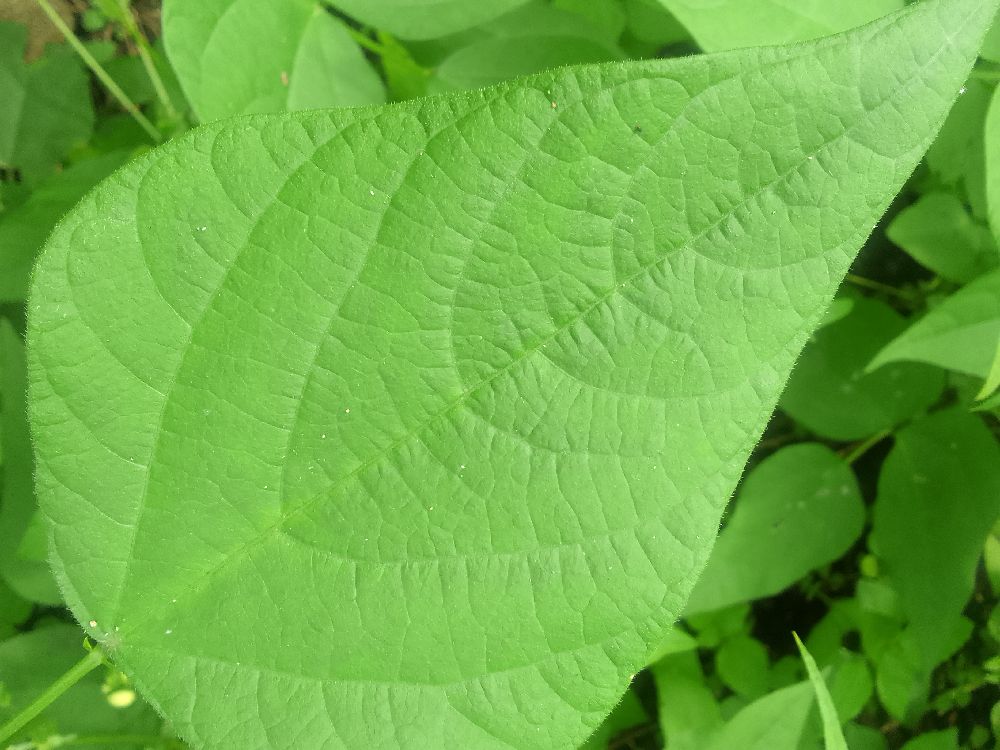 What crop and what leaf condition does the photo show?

common bean, healthy
